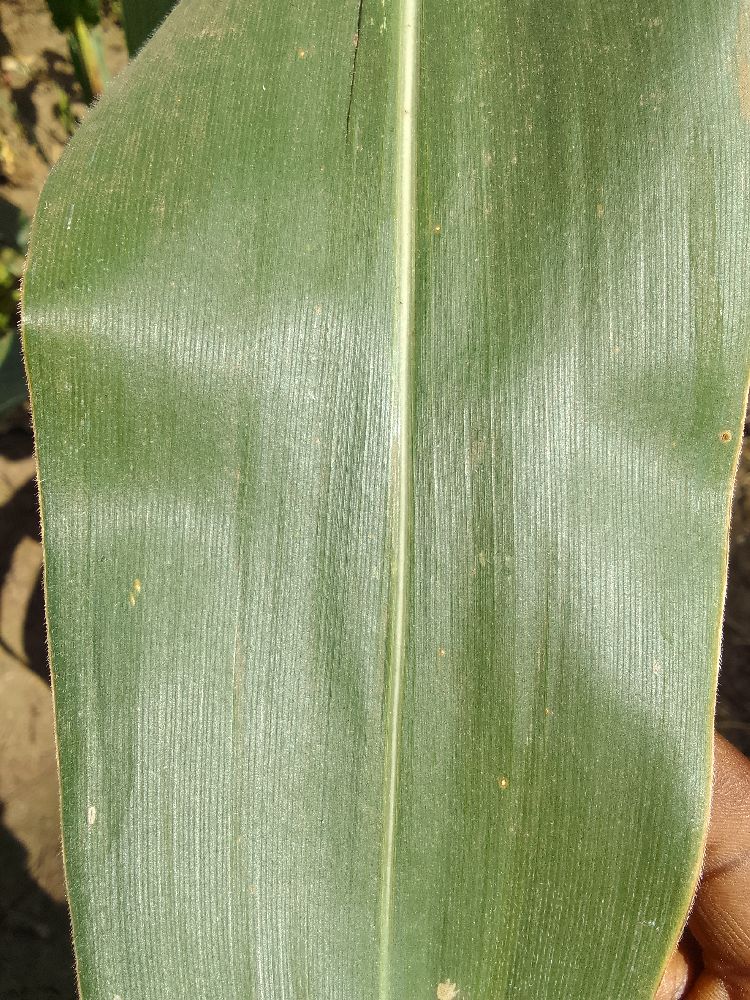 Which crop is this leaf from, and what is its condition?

maize, healthy
